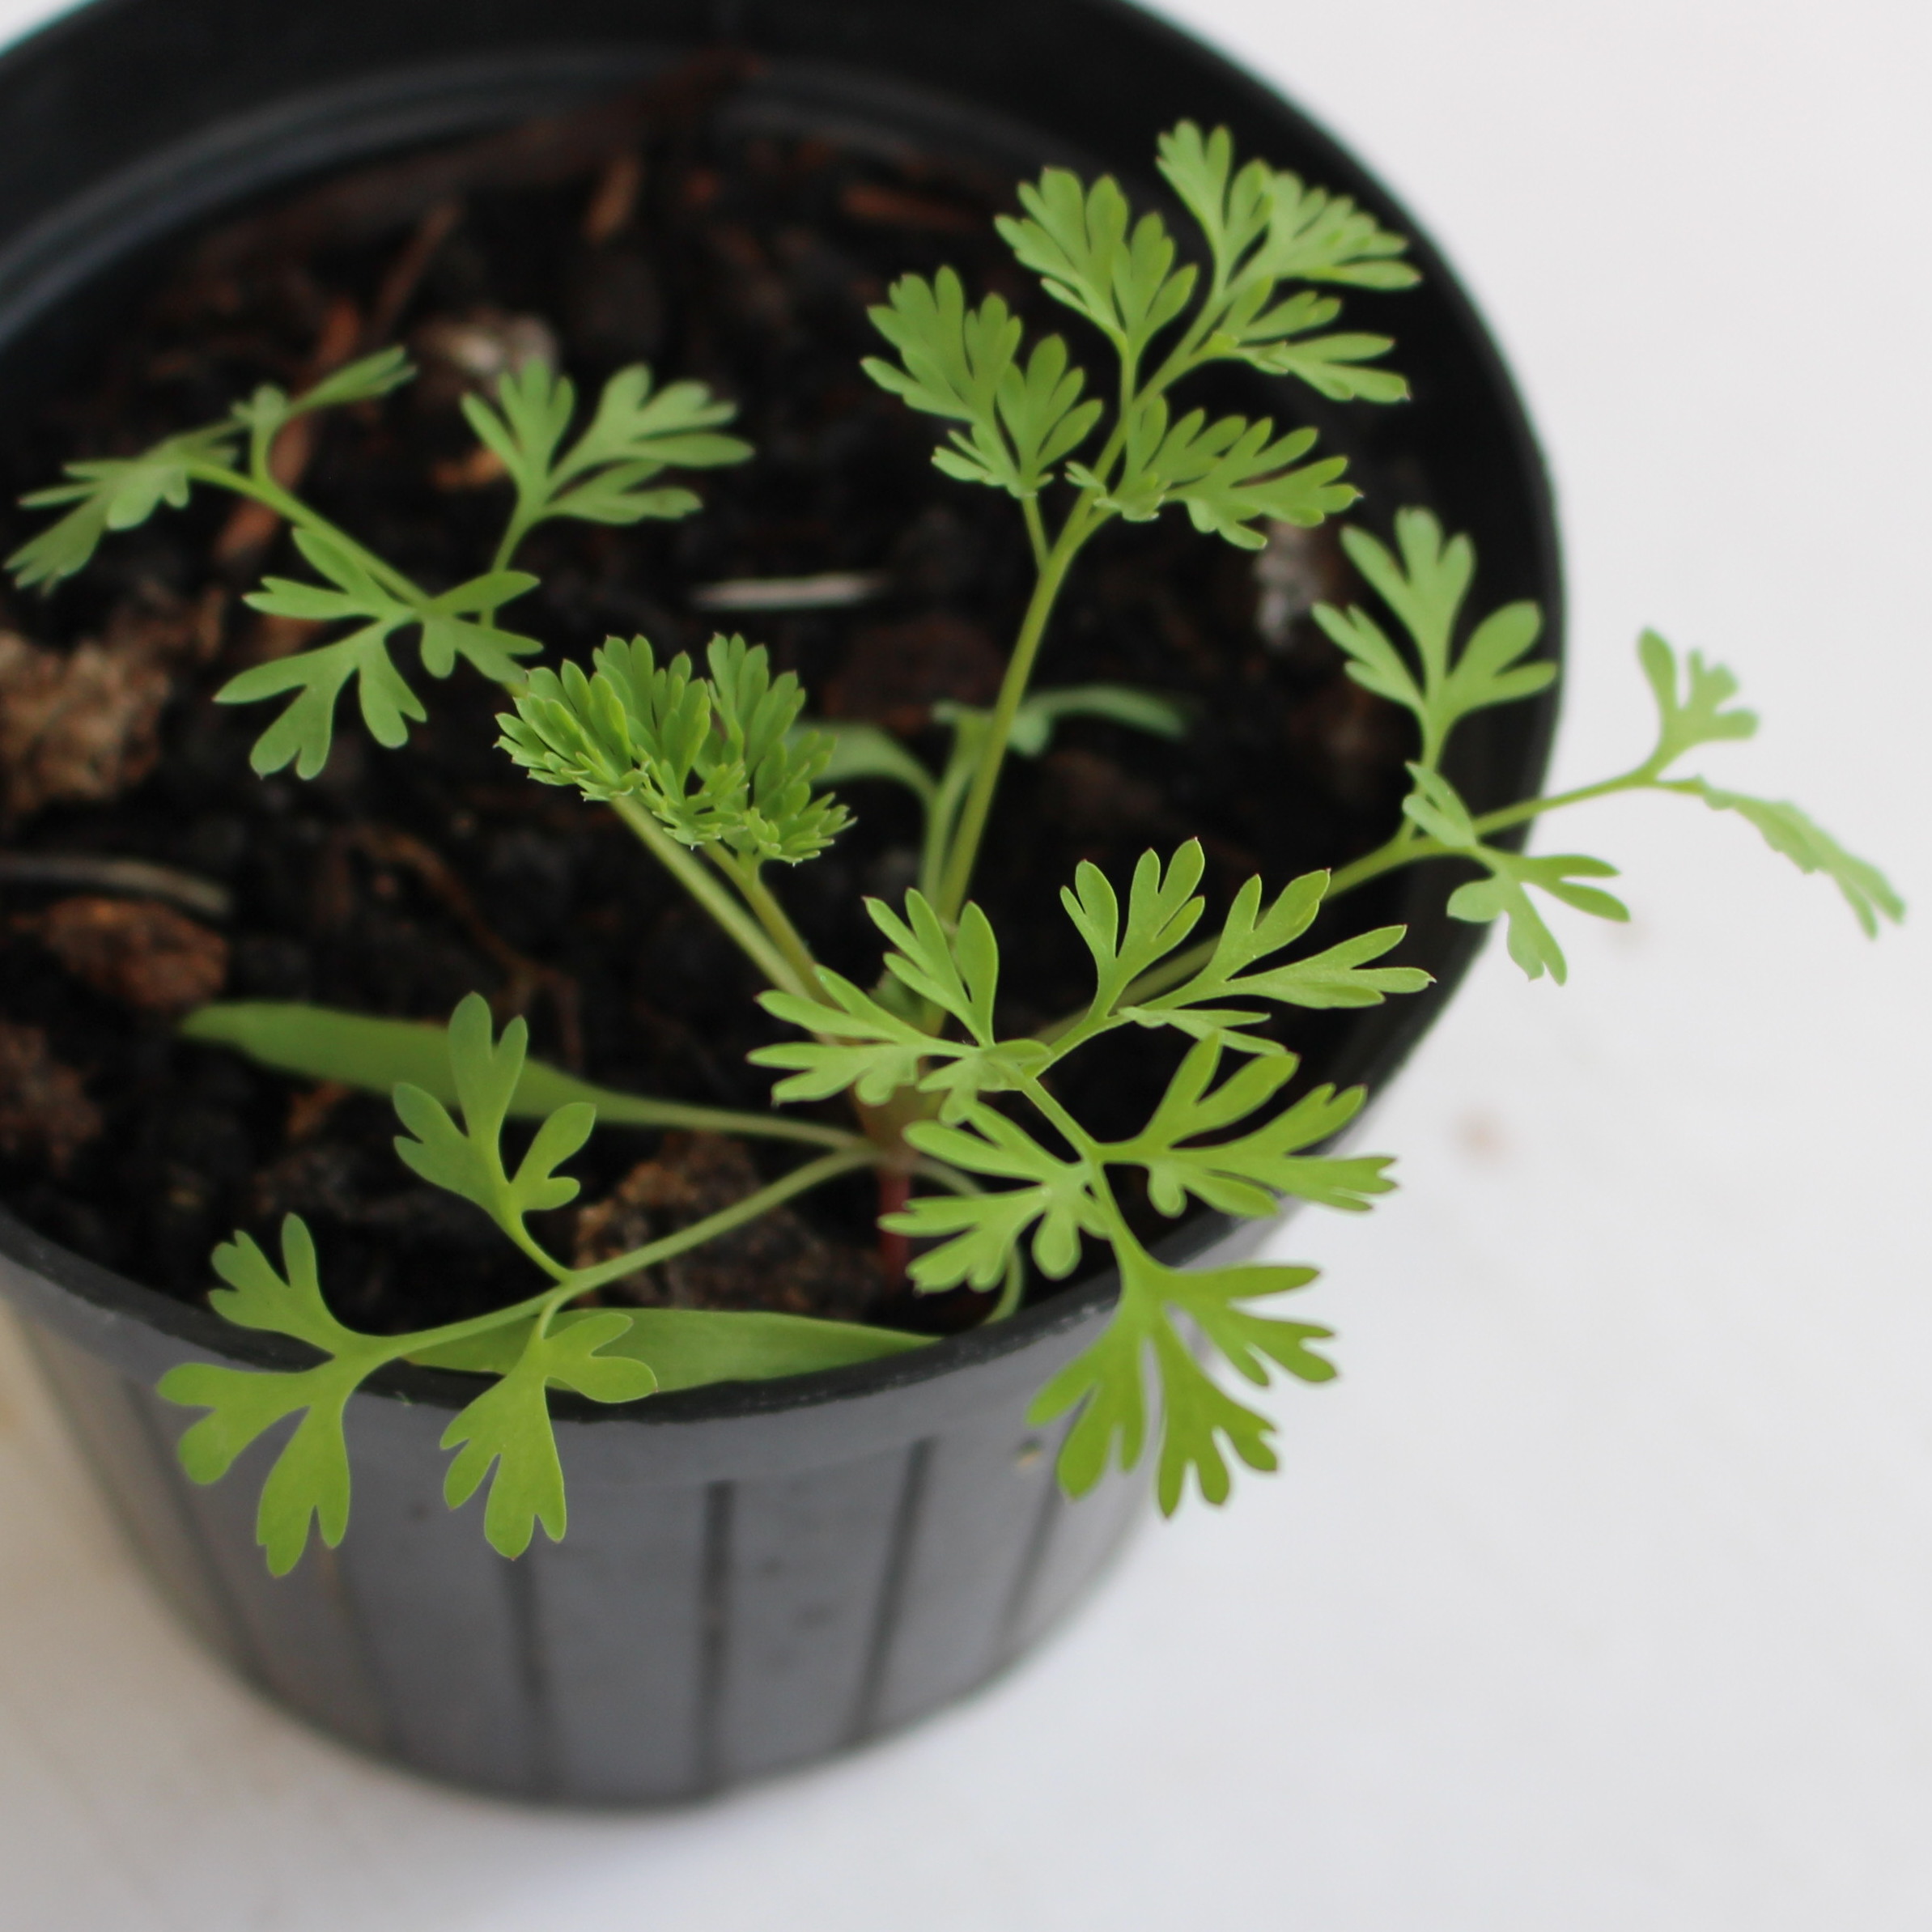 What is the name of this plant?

Fumaria officinalis
